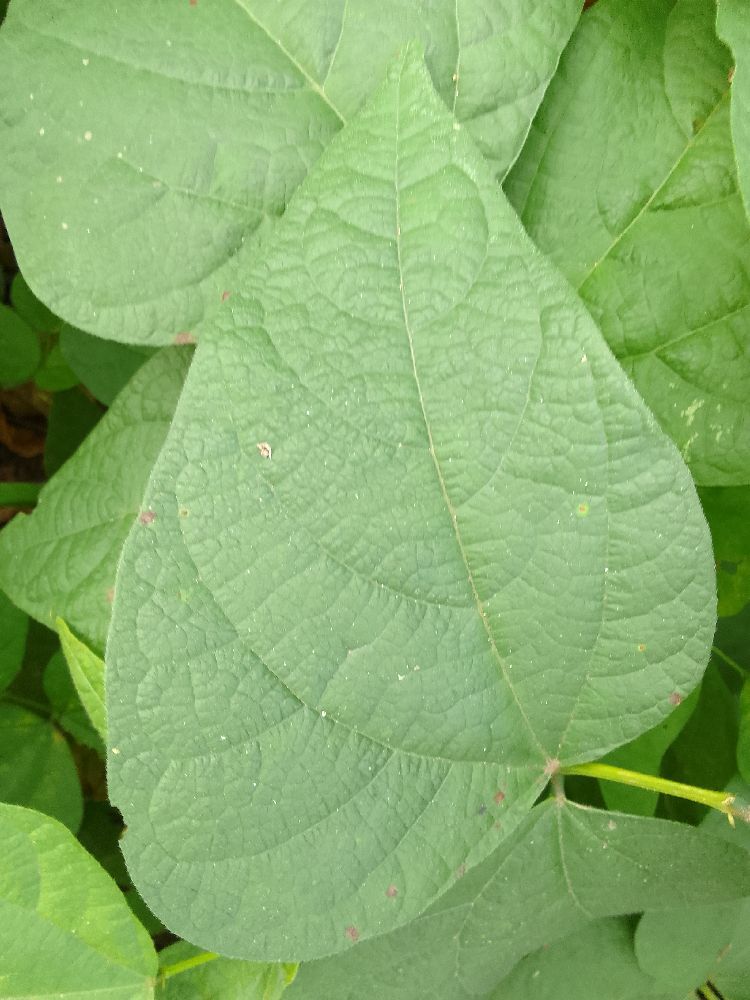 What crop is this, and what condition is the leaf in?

common bean, healthy
